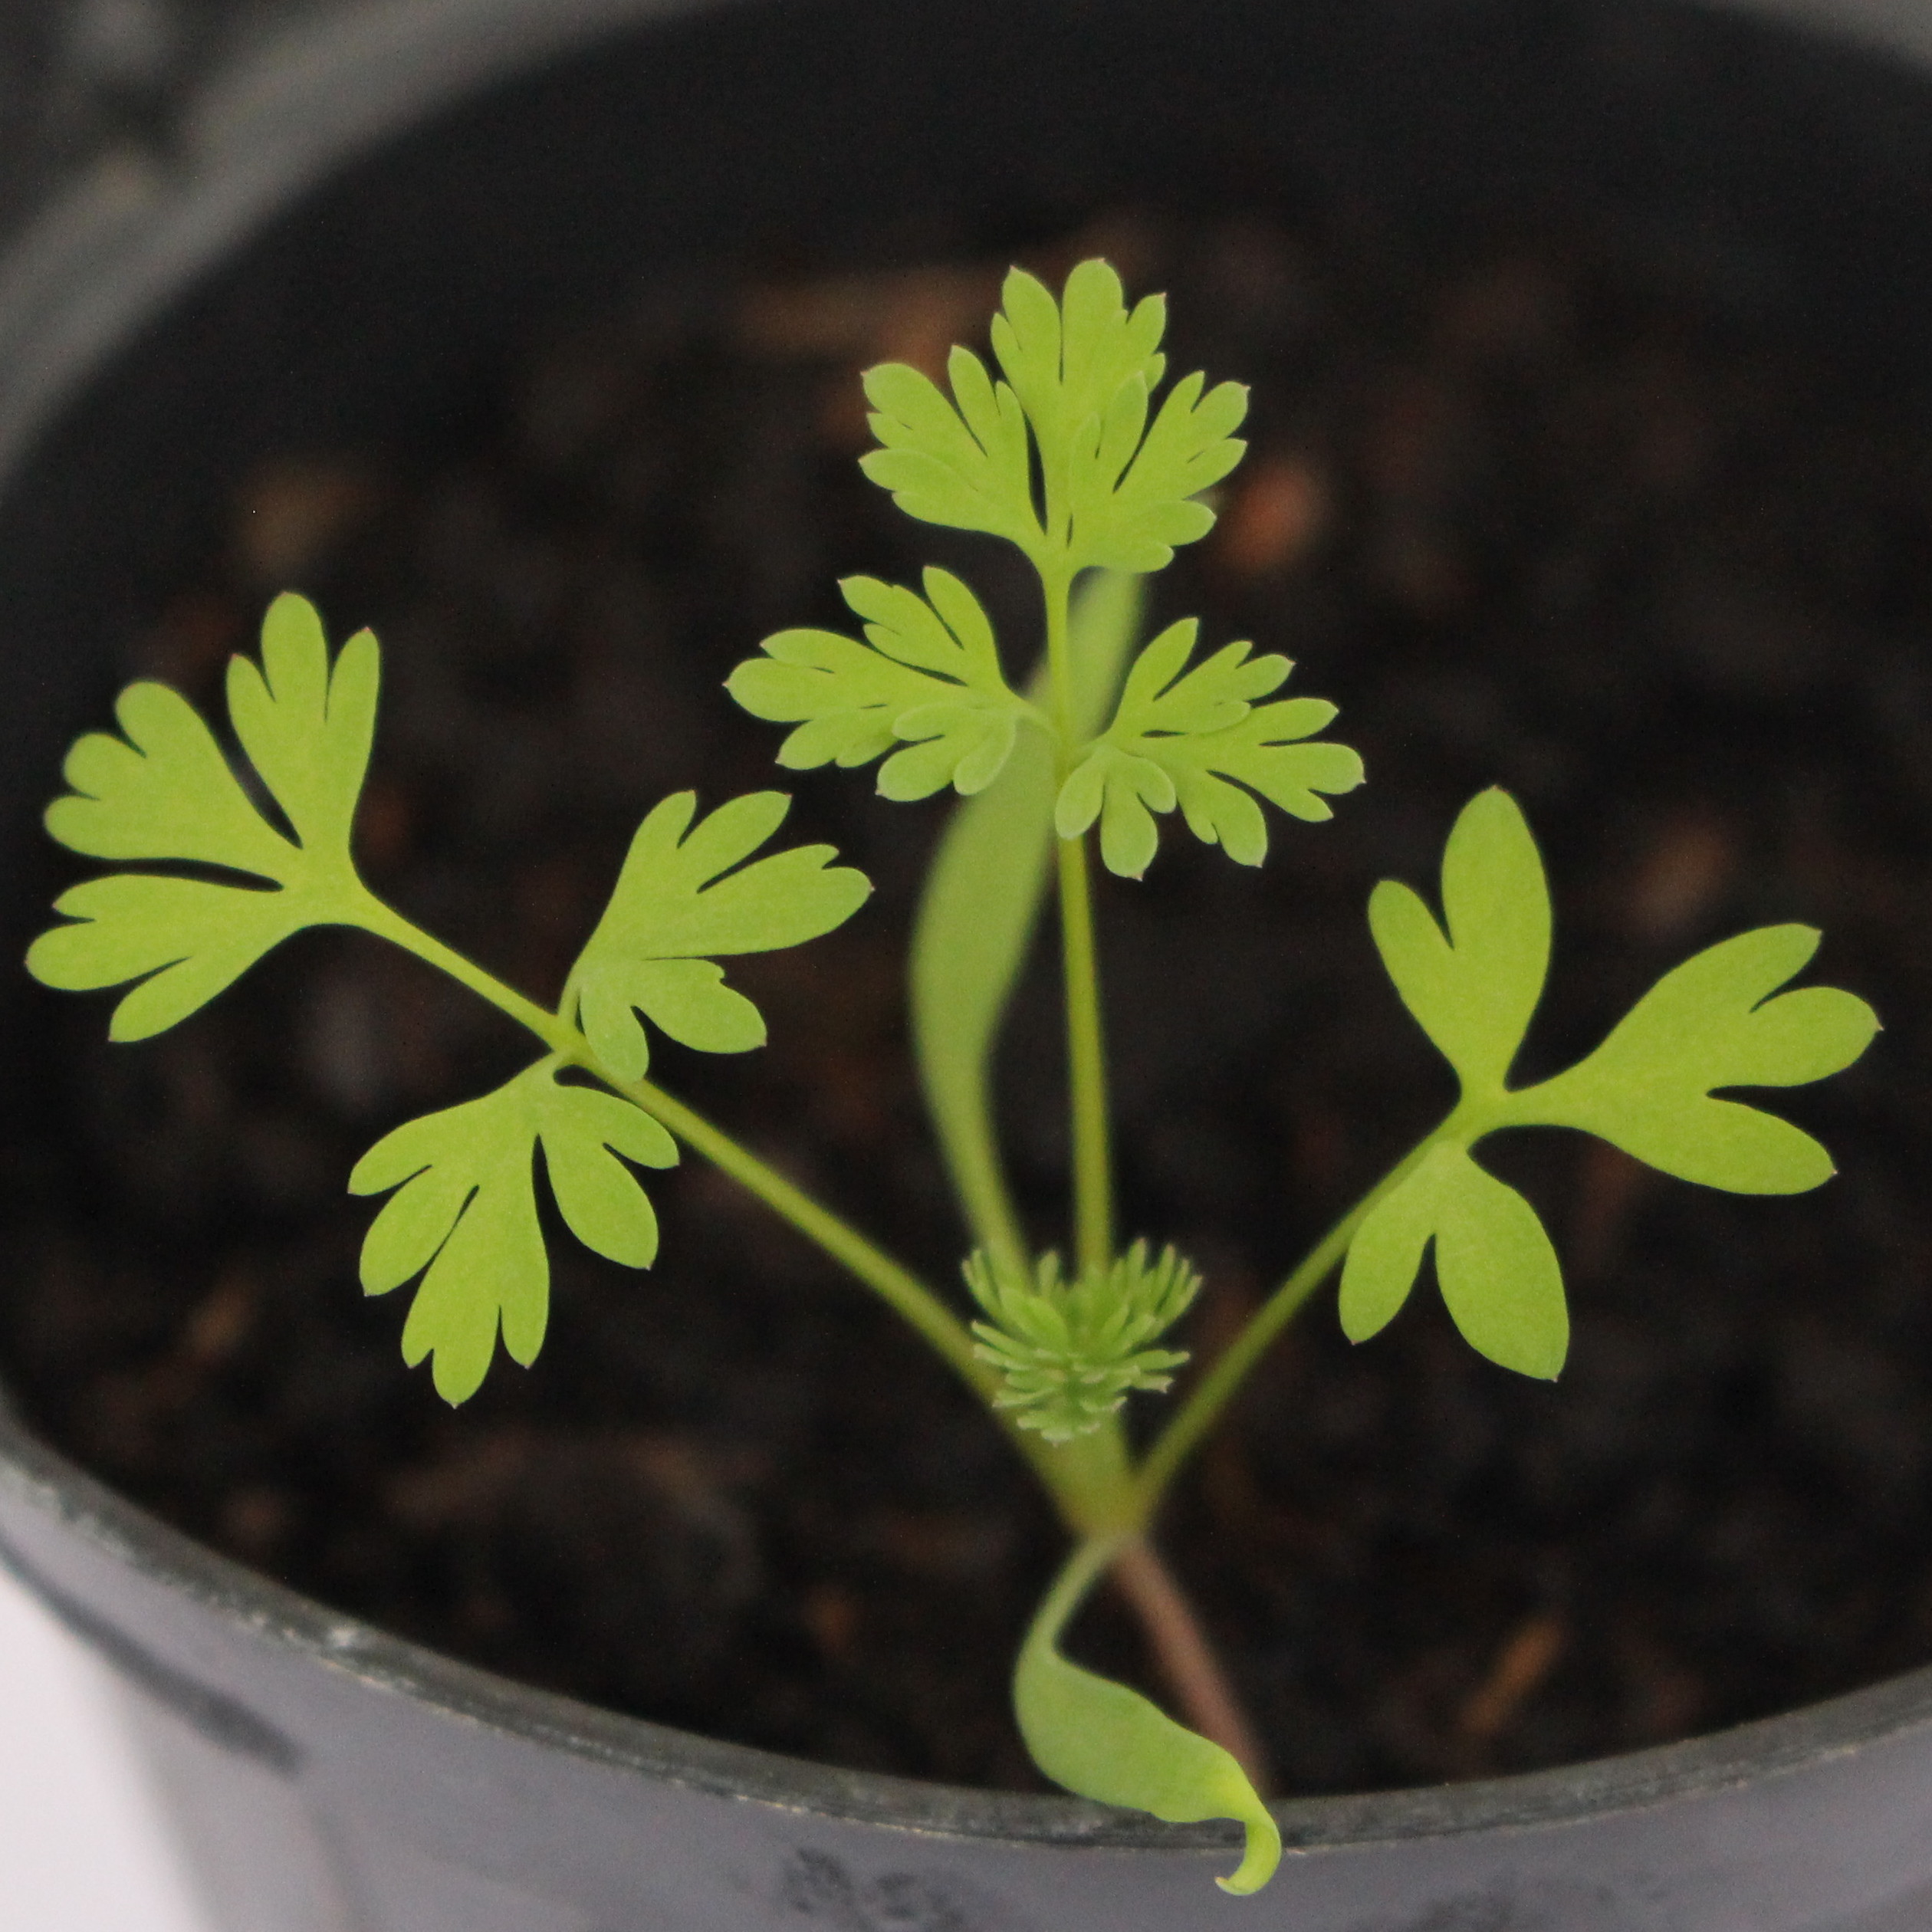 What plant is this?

Fumaria officinalis
